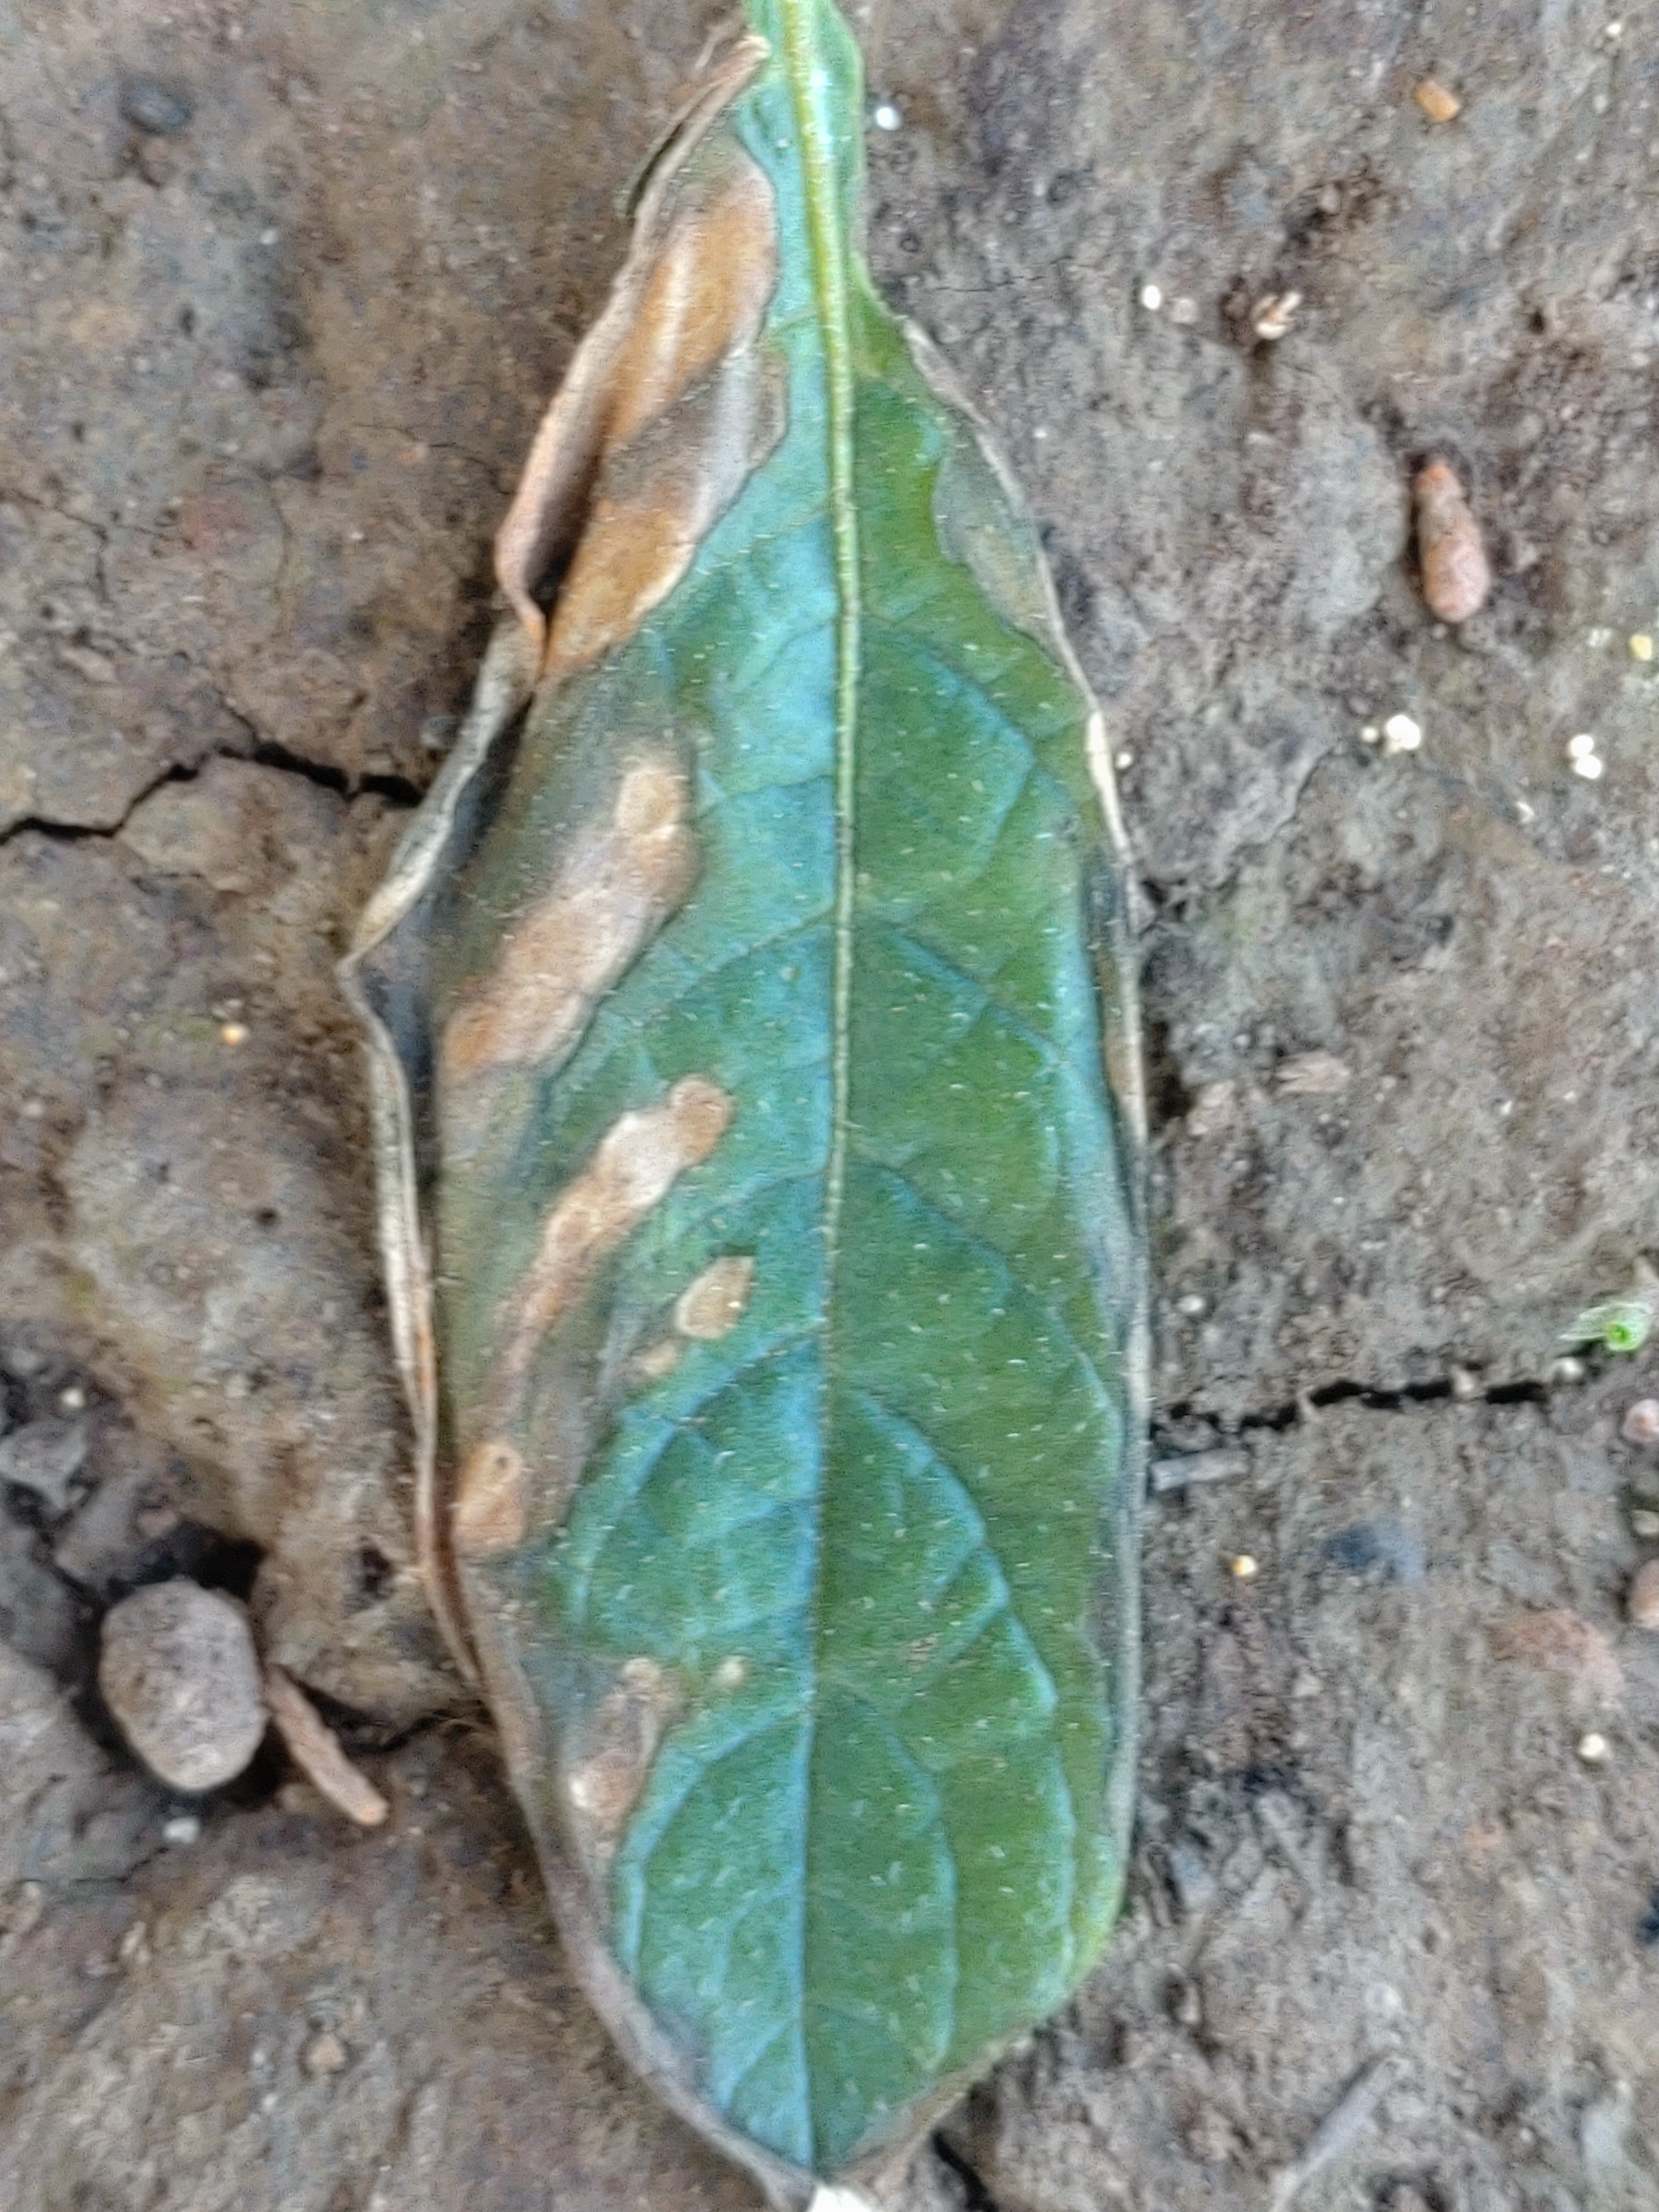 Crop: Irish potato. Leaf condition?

early blight
